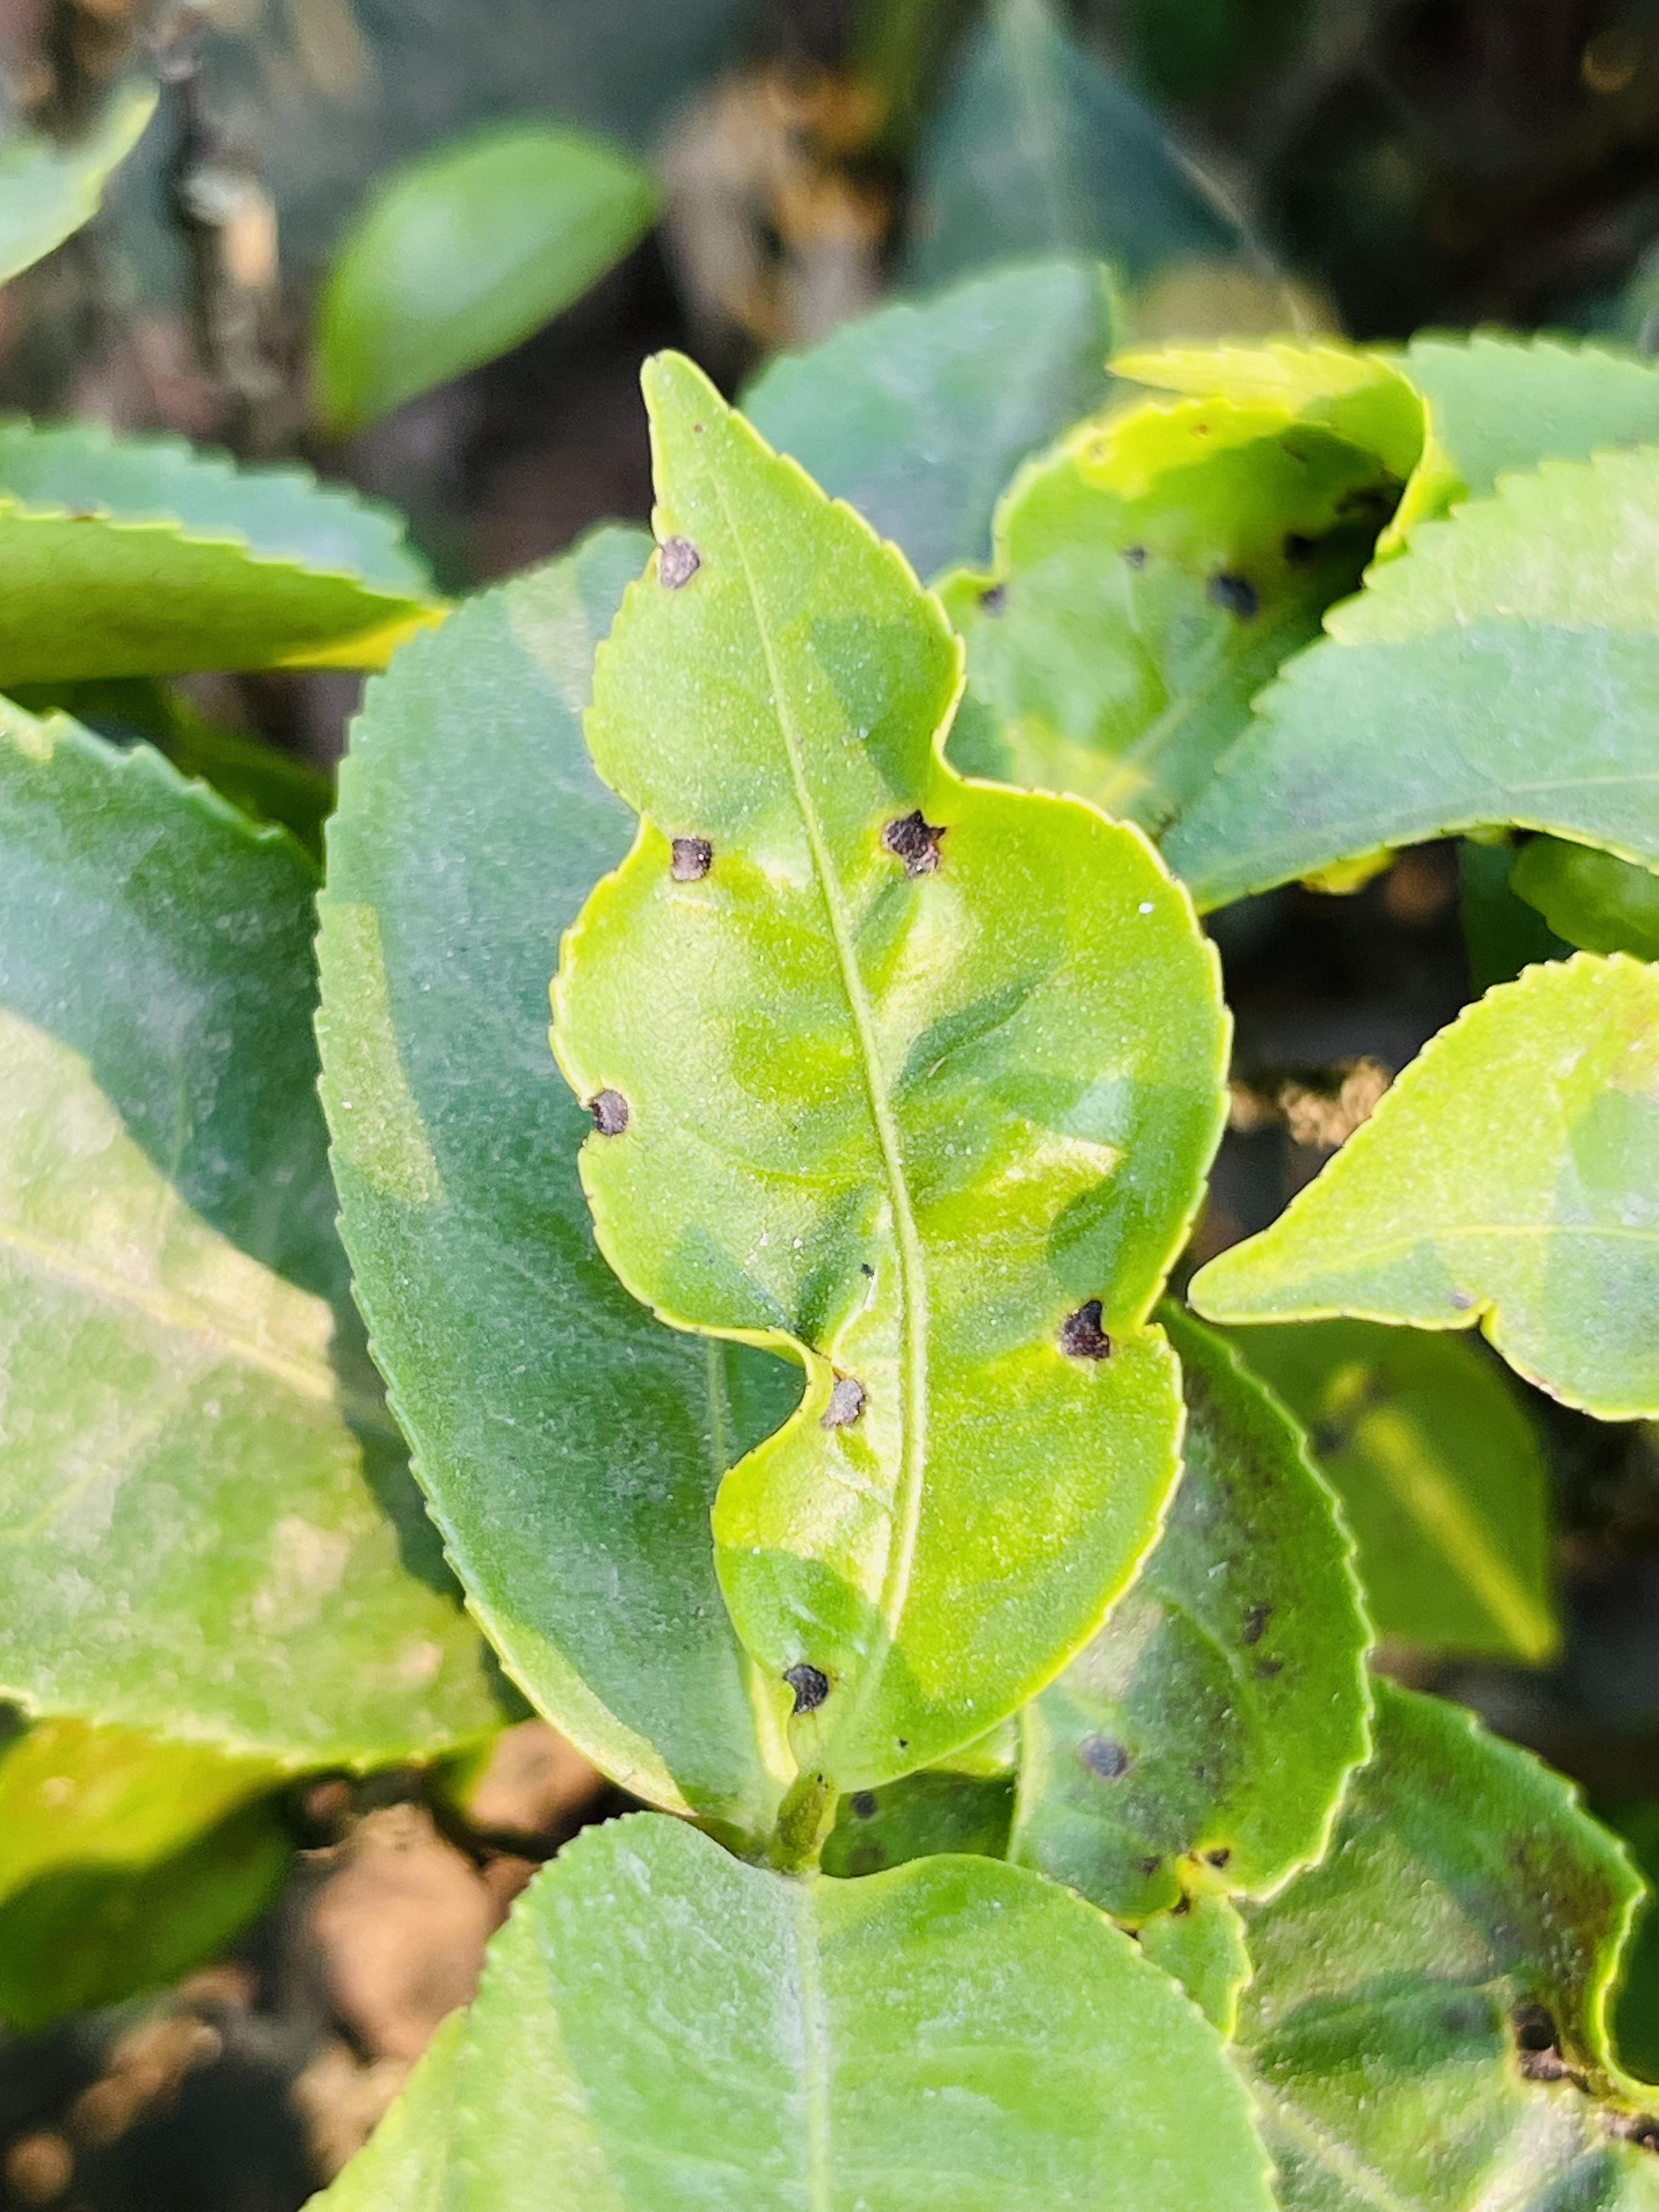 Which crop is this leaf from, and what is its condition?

tea, helopeltis
